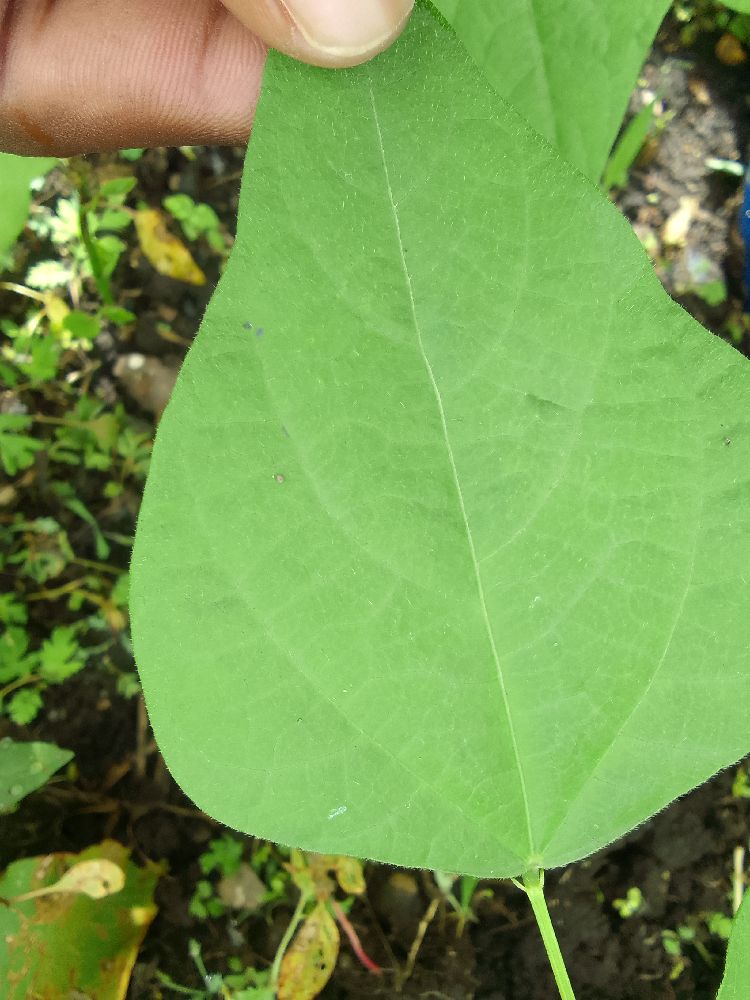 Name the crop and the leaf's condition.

common bean, healthy
